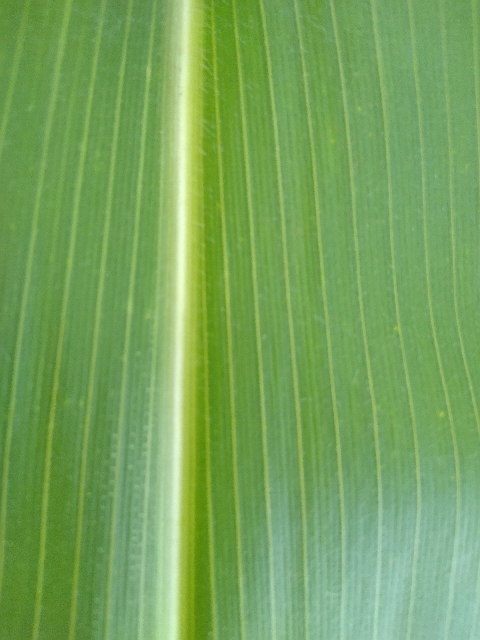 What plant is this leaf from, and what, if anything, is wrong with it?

maize, healthy
